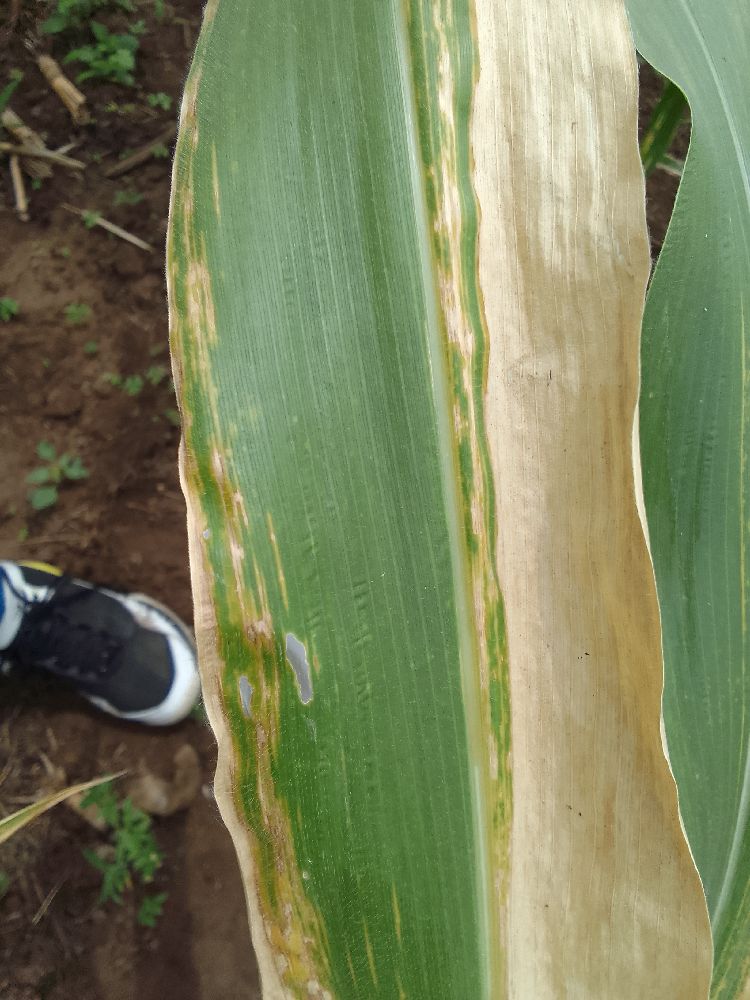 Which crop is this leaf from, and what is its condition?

maize, maize lethal necrosis
